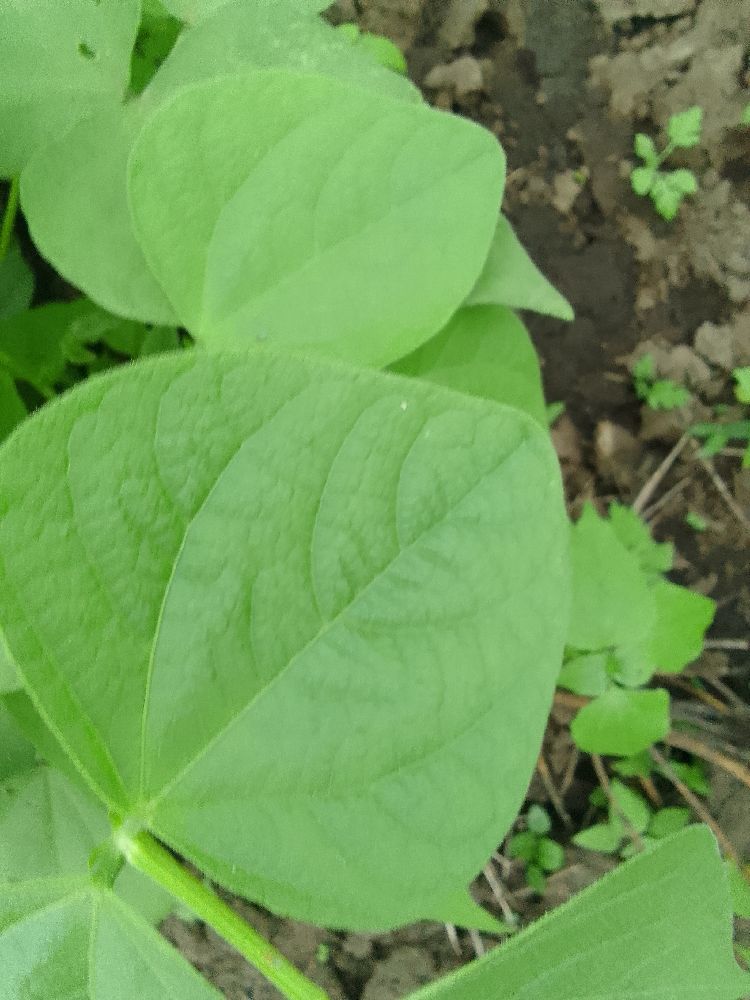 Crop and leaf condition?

common bean, healthy
